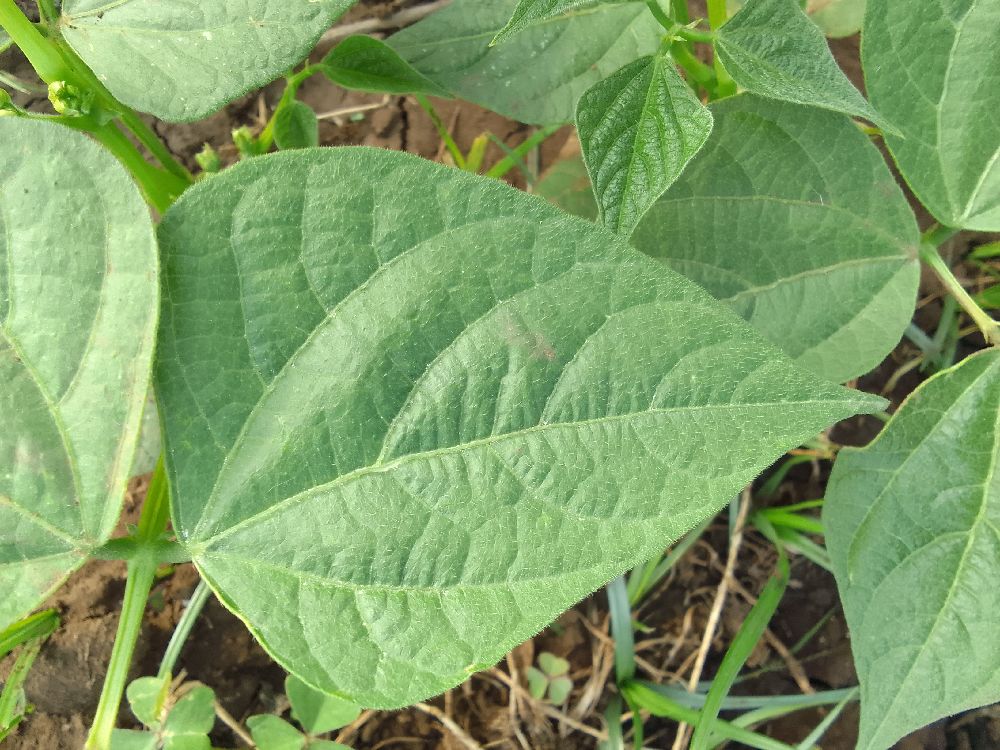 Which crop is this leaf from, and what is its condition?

common bean, healthy
